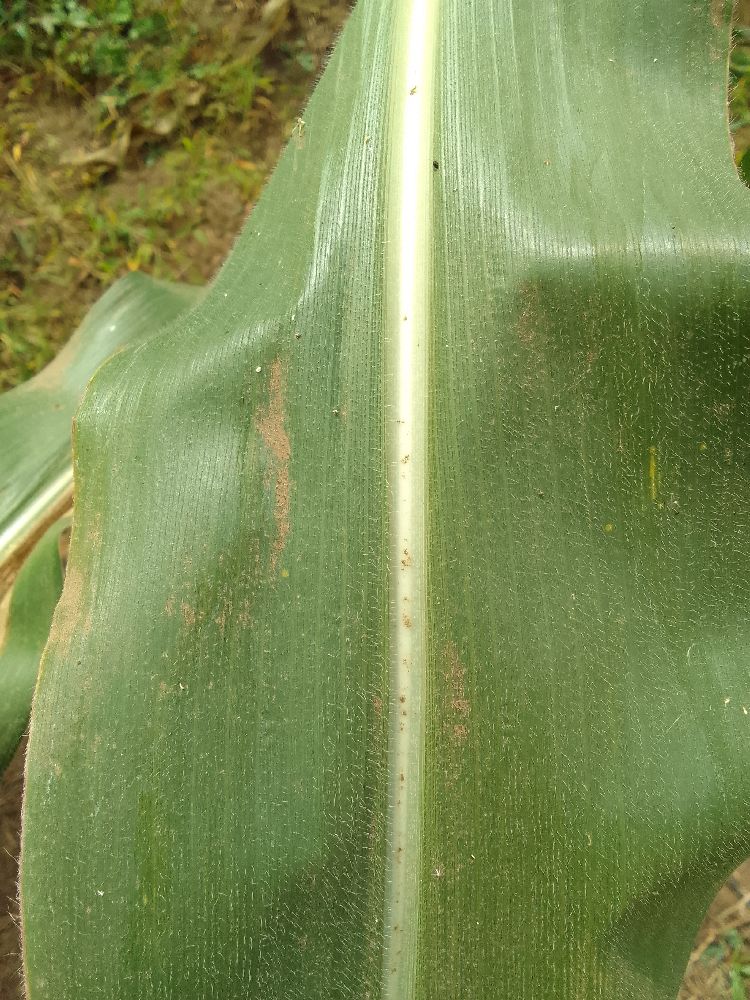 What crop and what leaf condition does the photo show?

maize, healthy
